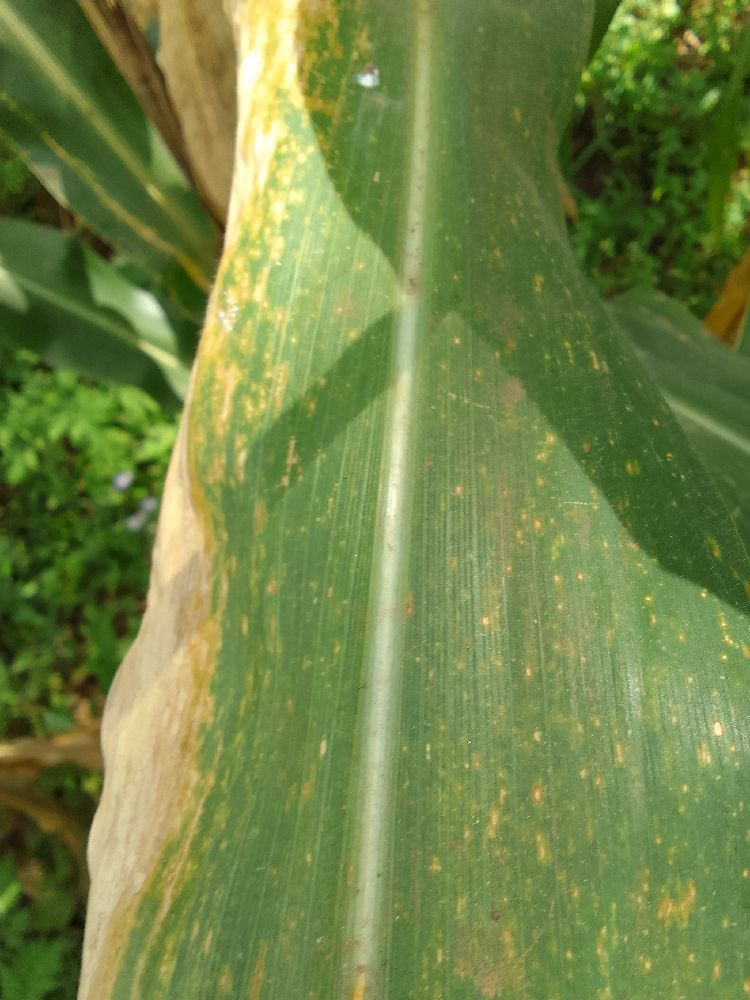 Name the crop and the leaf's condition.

maize, maize lethal necrosis
